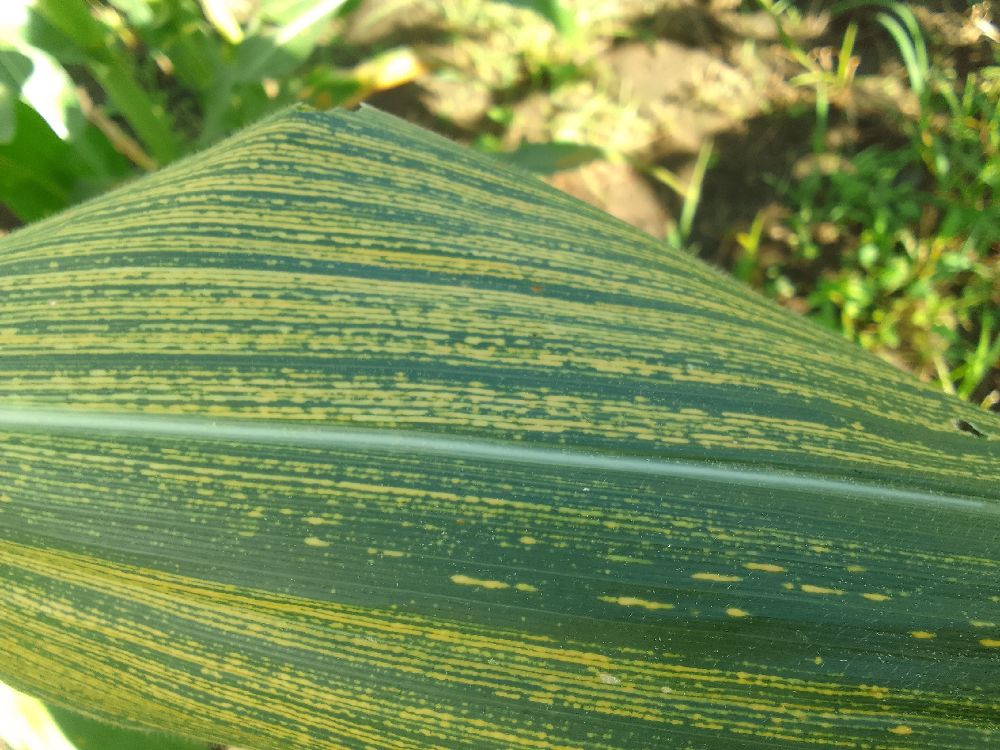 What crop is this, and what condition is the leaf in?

maize, maize streak virus
